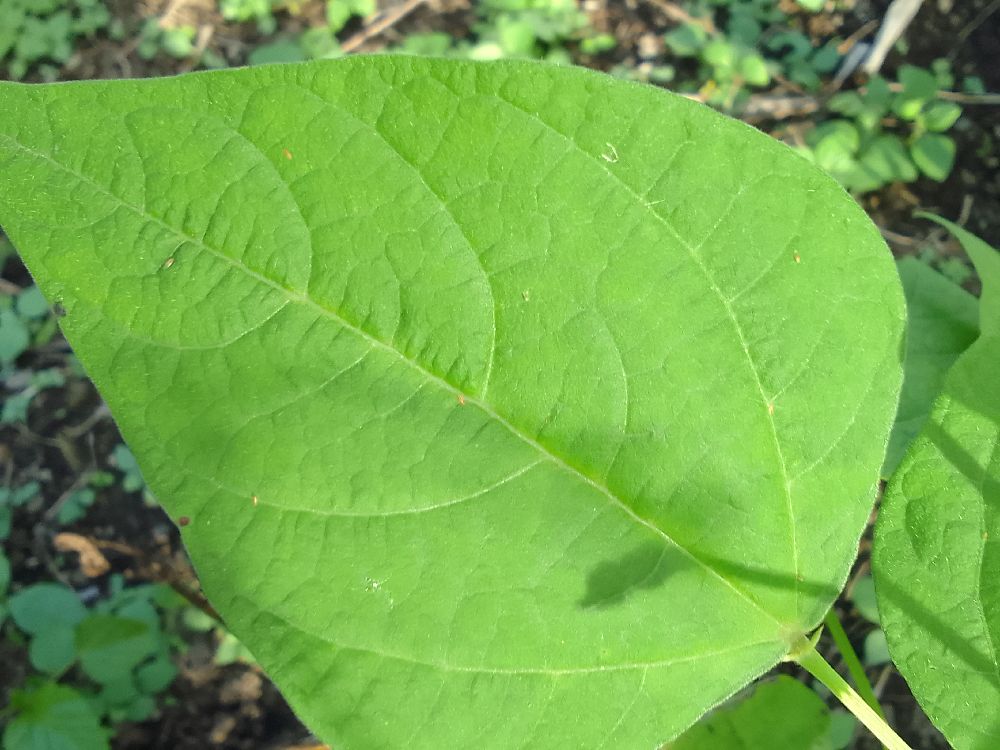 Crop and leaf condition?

common bean, healthy
